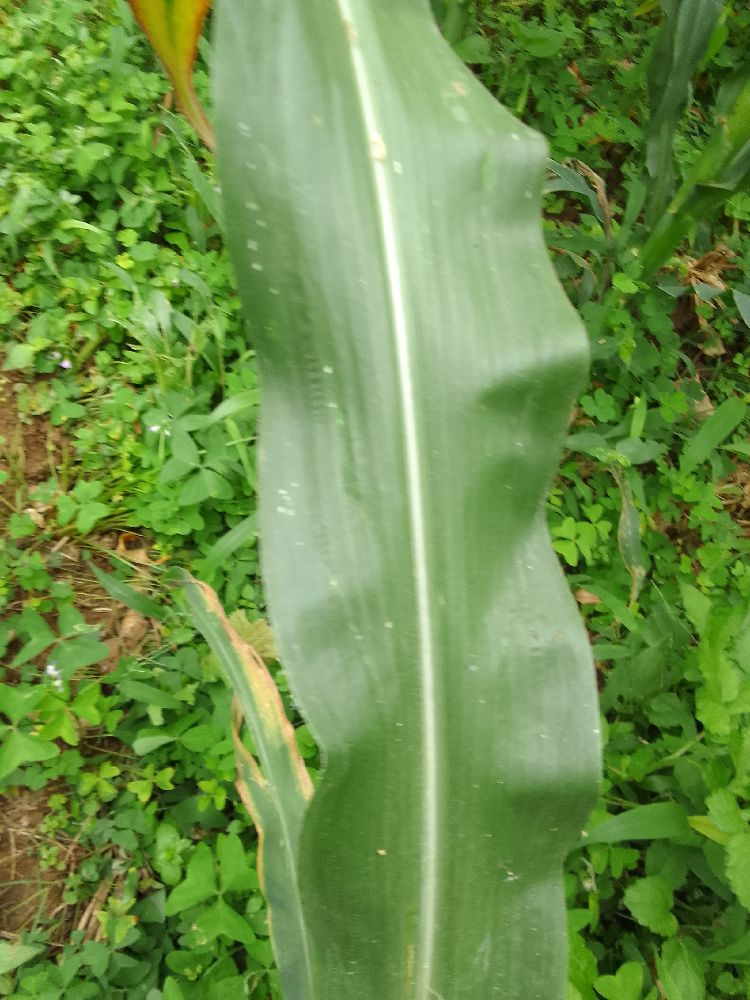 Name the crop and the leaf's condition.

maize, healthy
